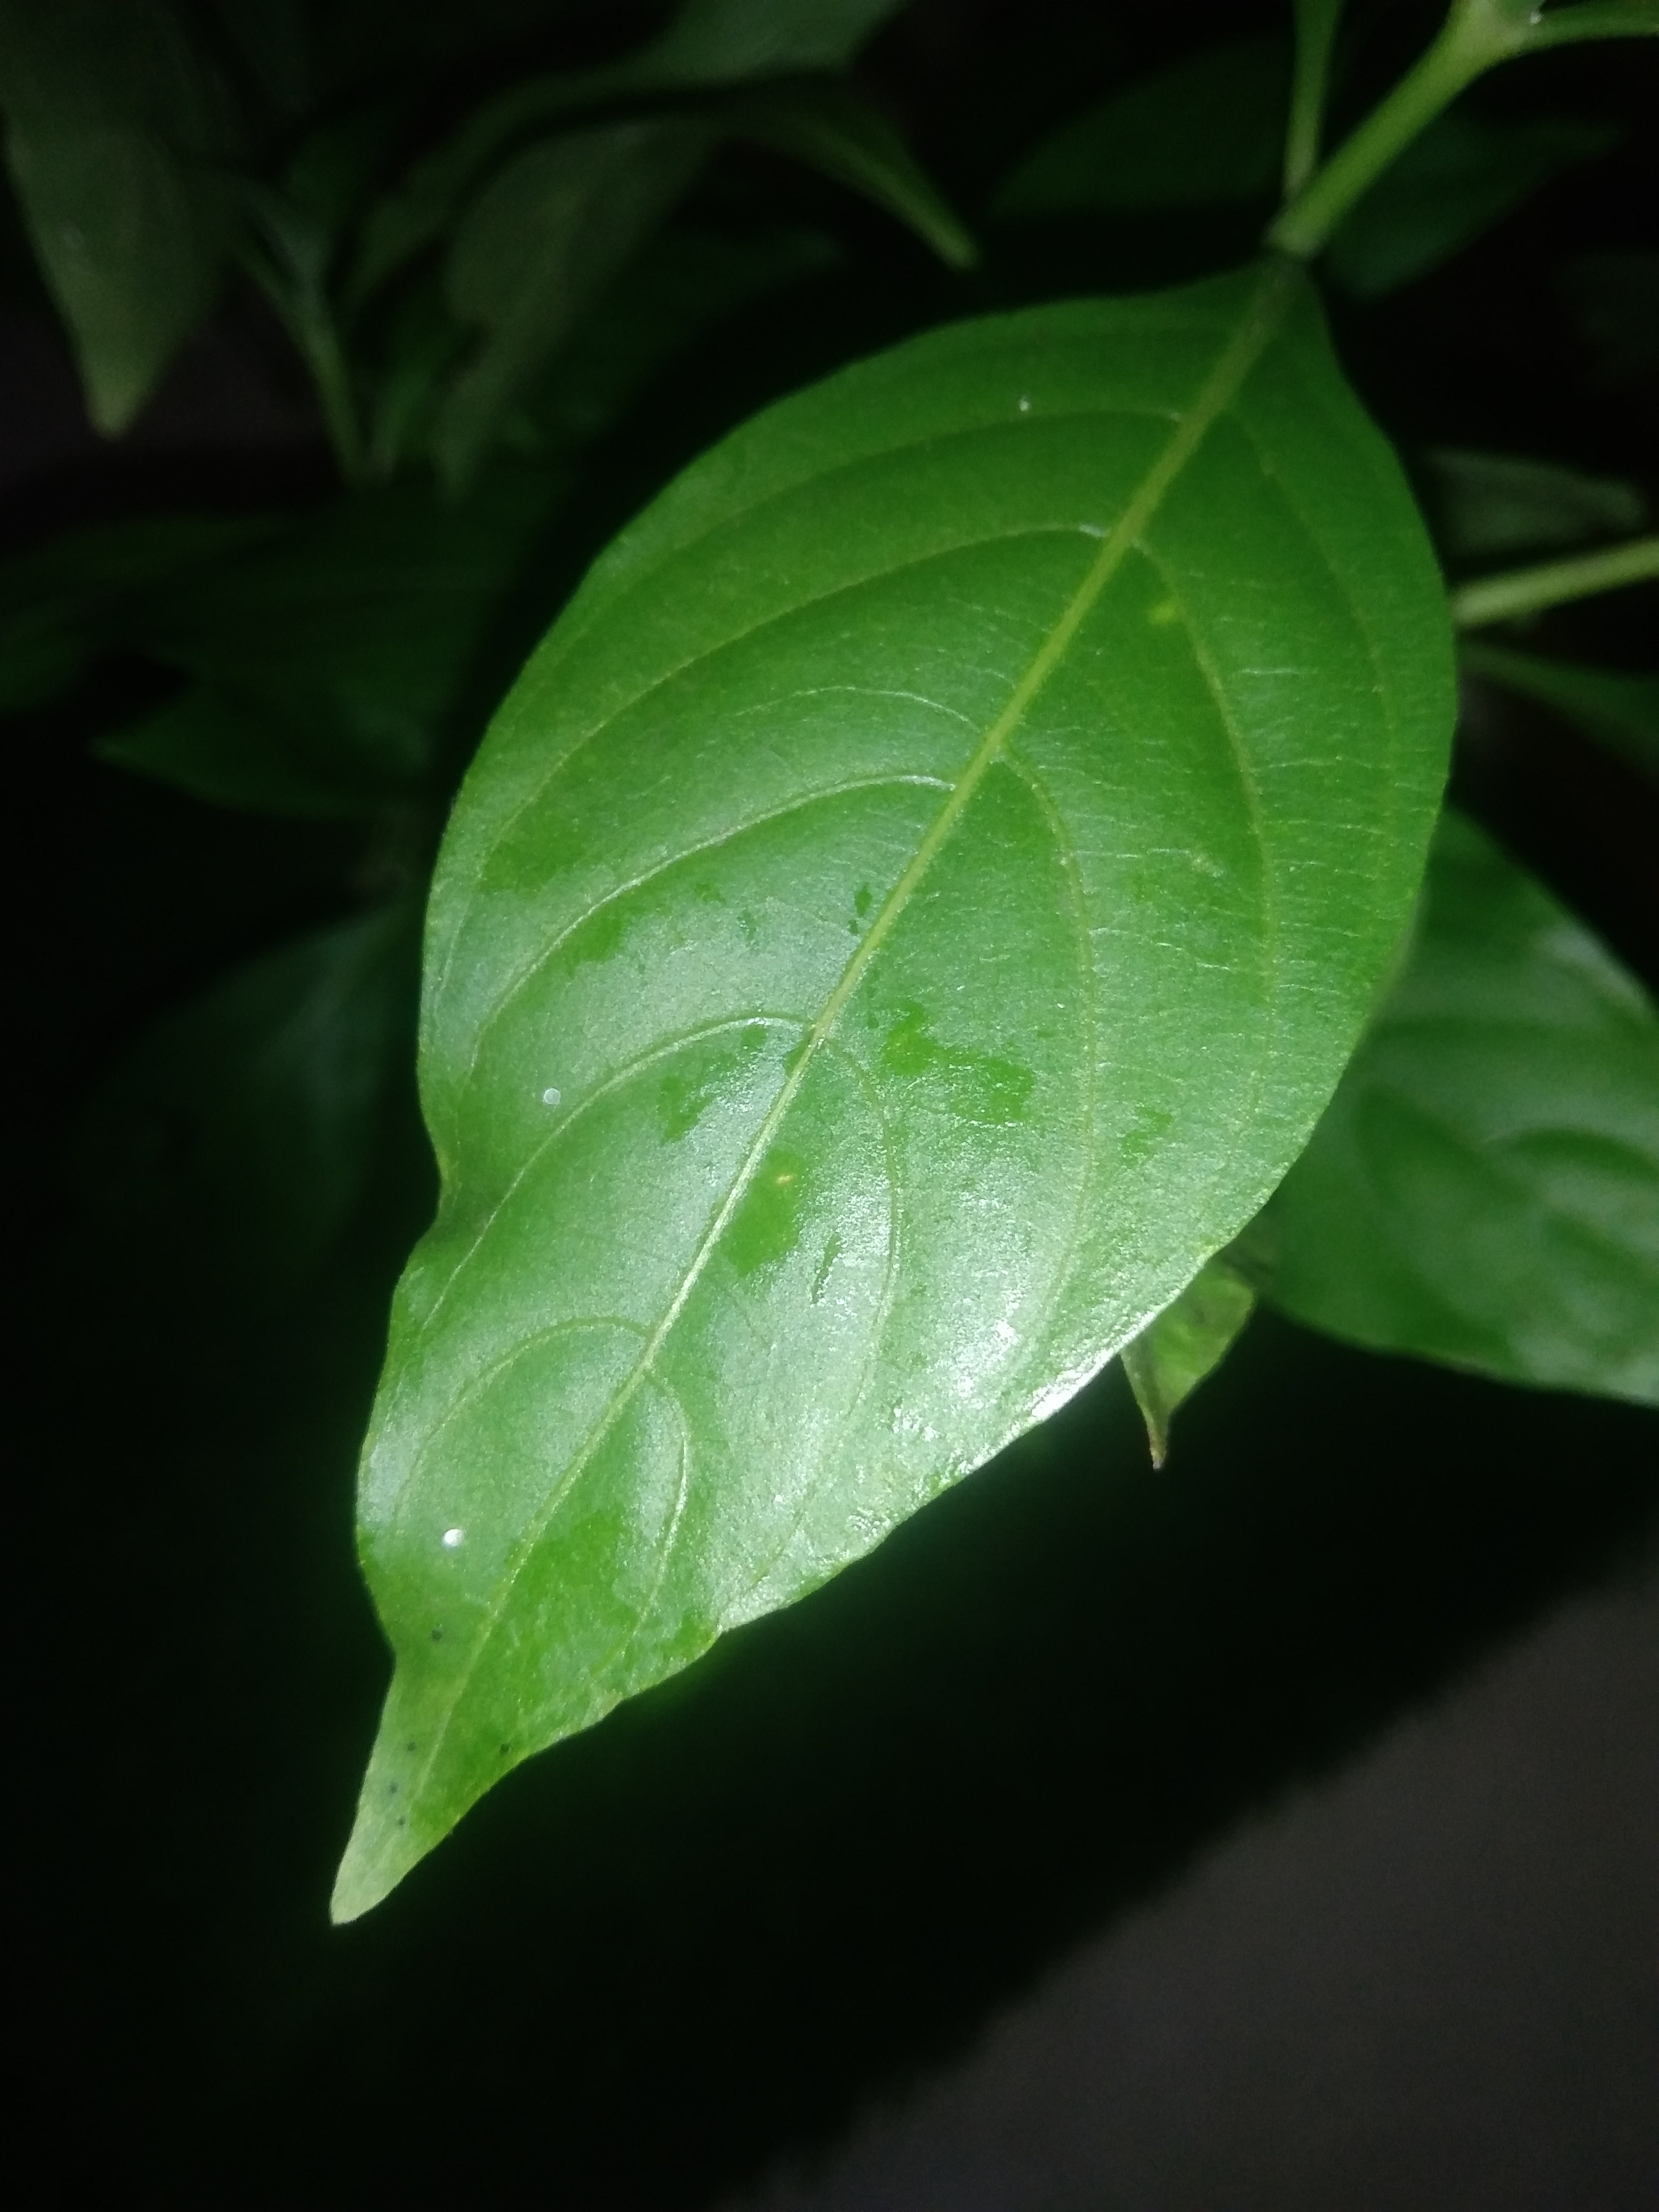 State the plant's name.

vasaka
